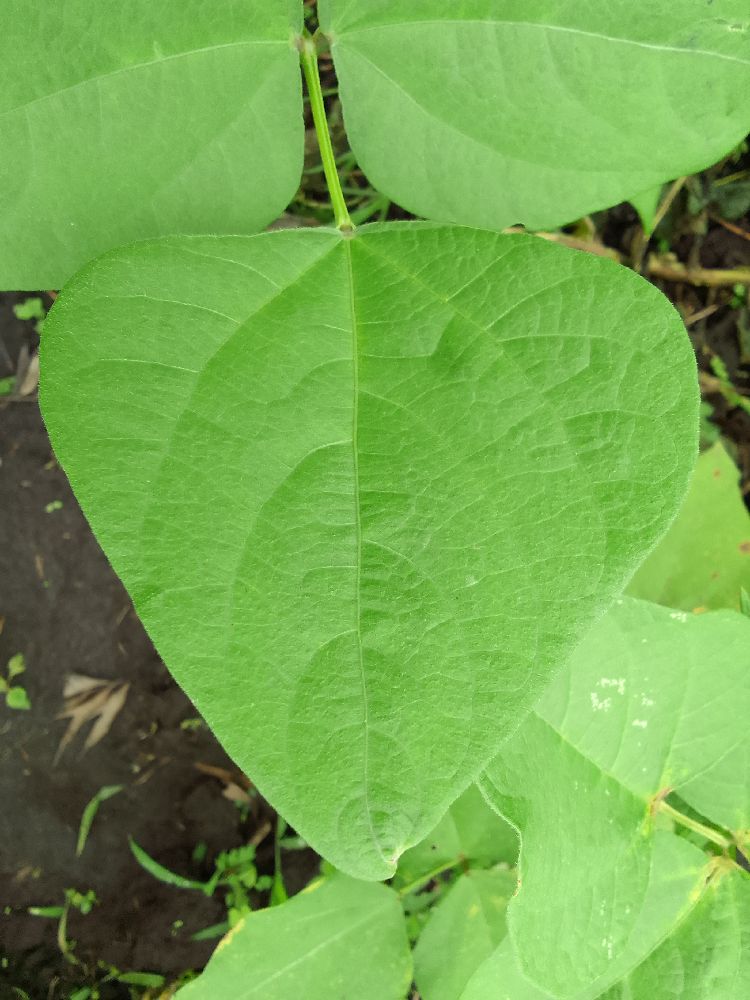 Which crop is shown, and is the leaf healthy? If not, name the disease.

common bean, healthy
